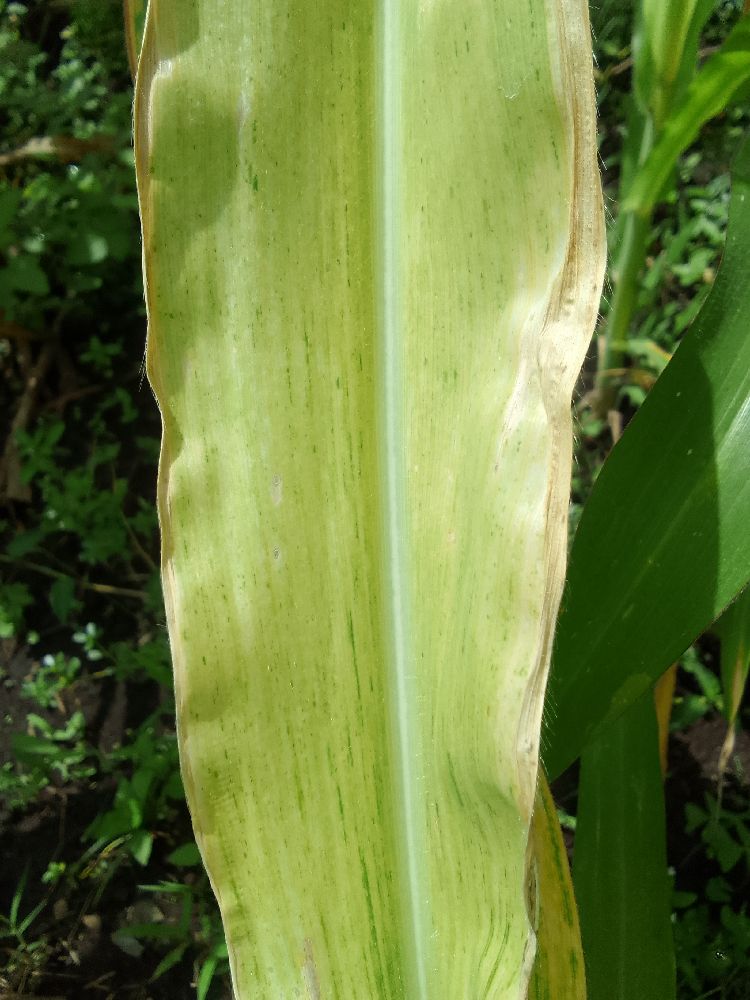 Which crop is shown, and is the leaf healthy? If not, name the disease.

maize, maize lethal necrosis
